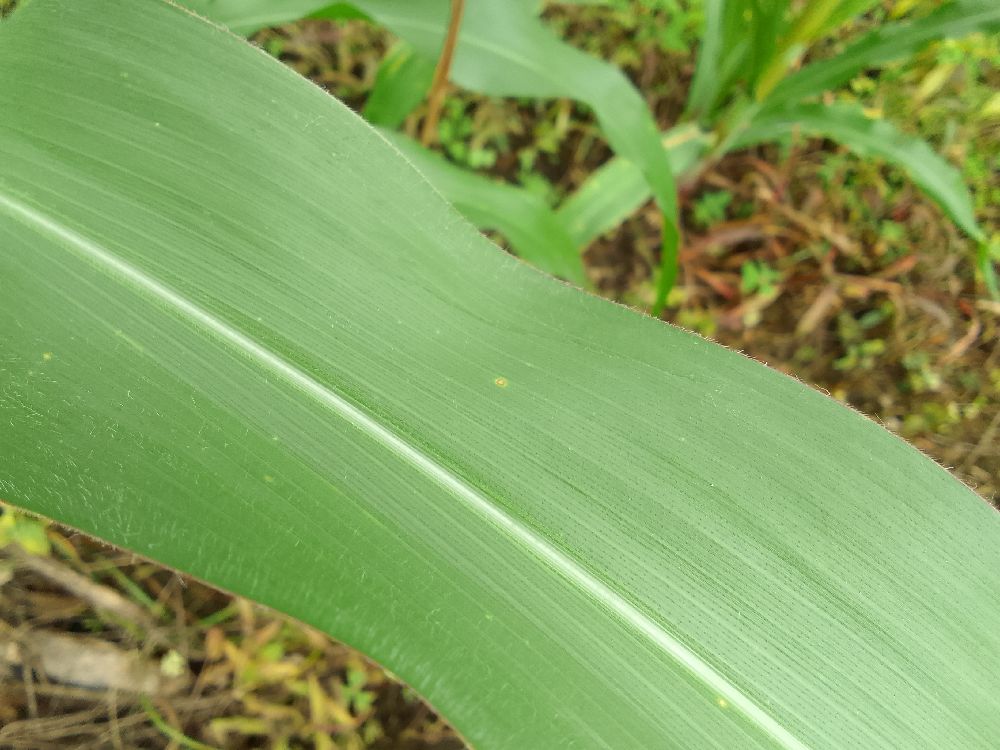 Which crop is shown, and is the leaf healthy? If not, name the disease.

maize, healthy
